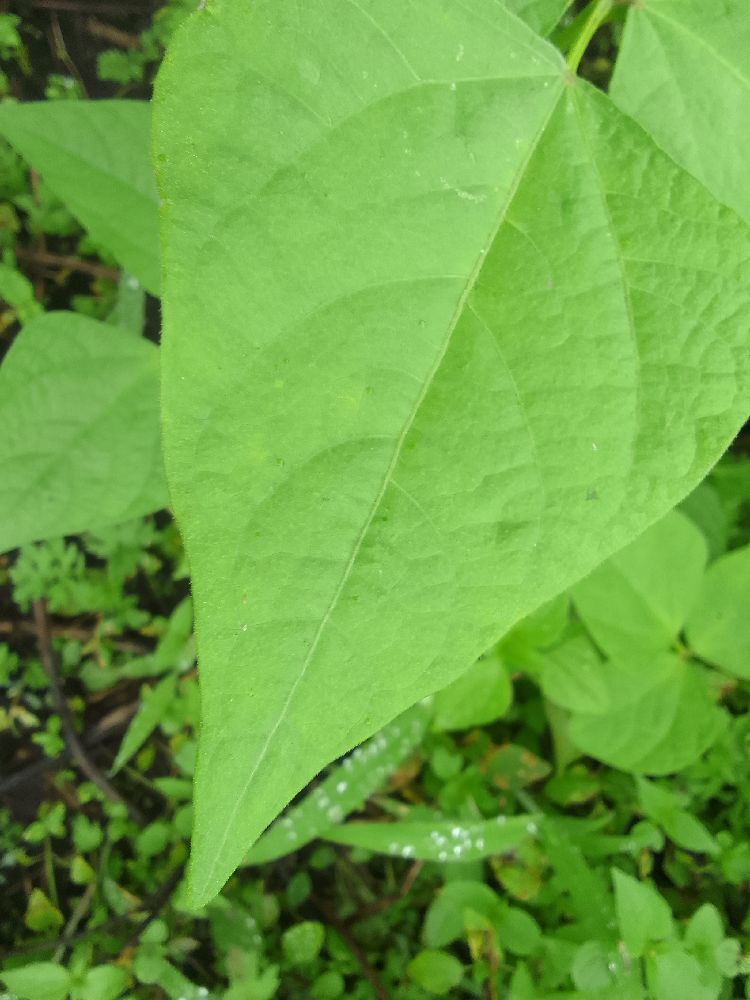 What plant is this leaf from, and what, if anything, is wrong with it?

common bean, healthy
